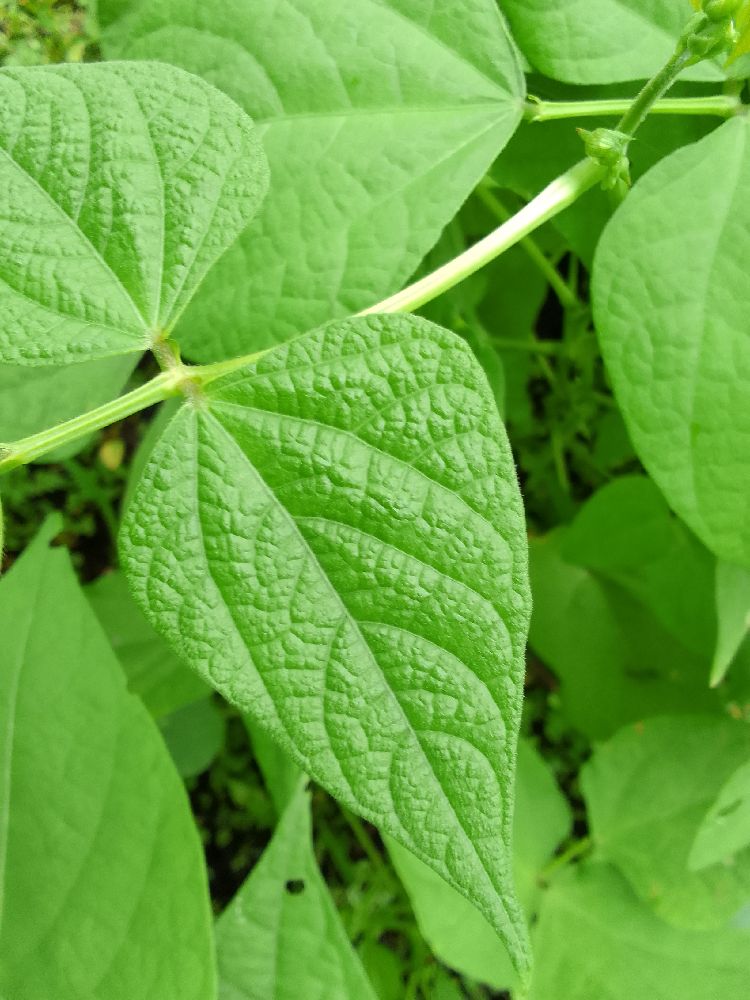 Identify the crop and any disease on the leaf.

maize, healthy
